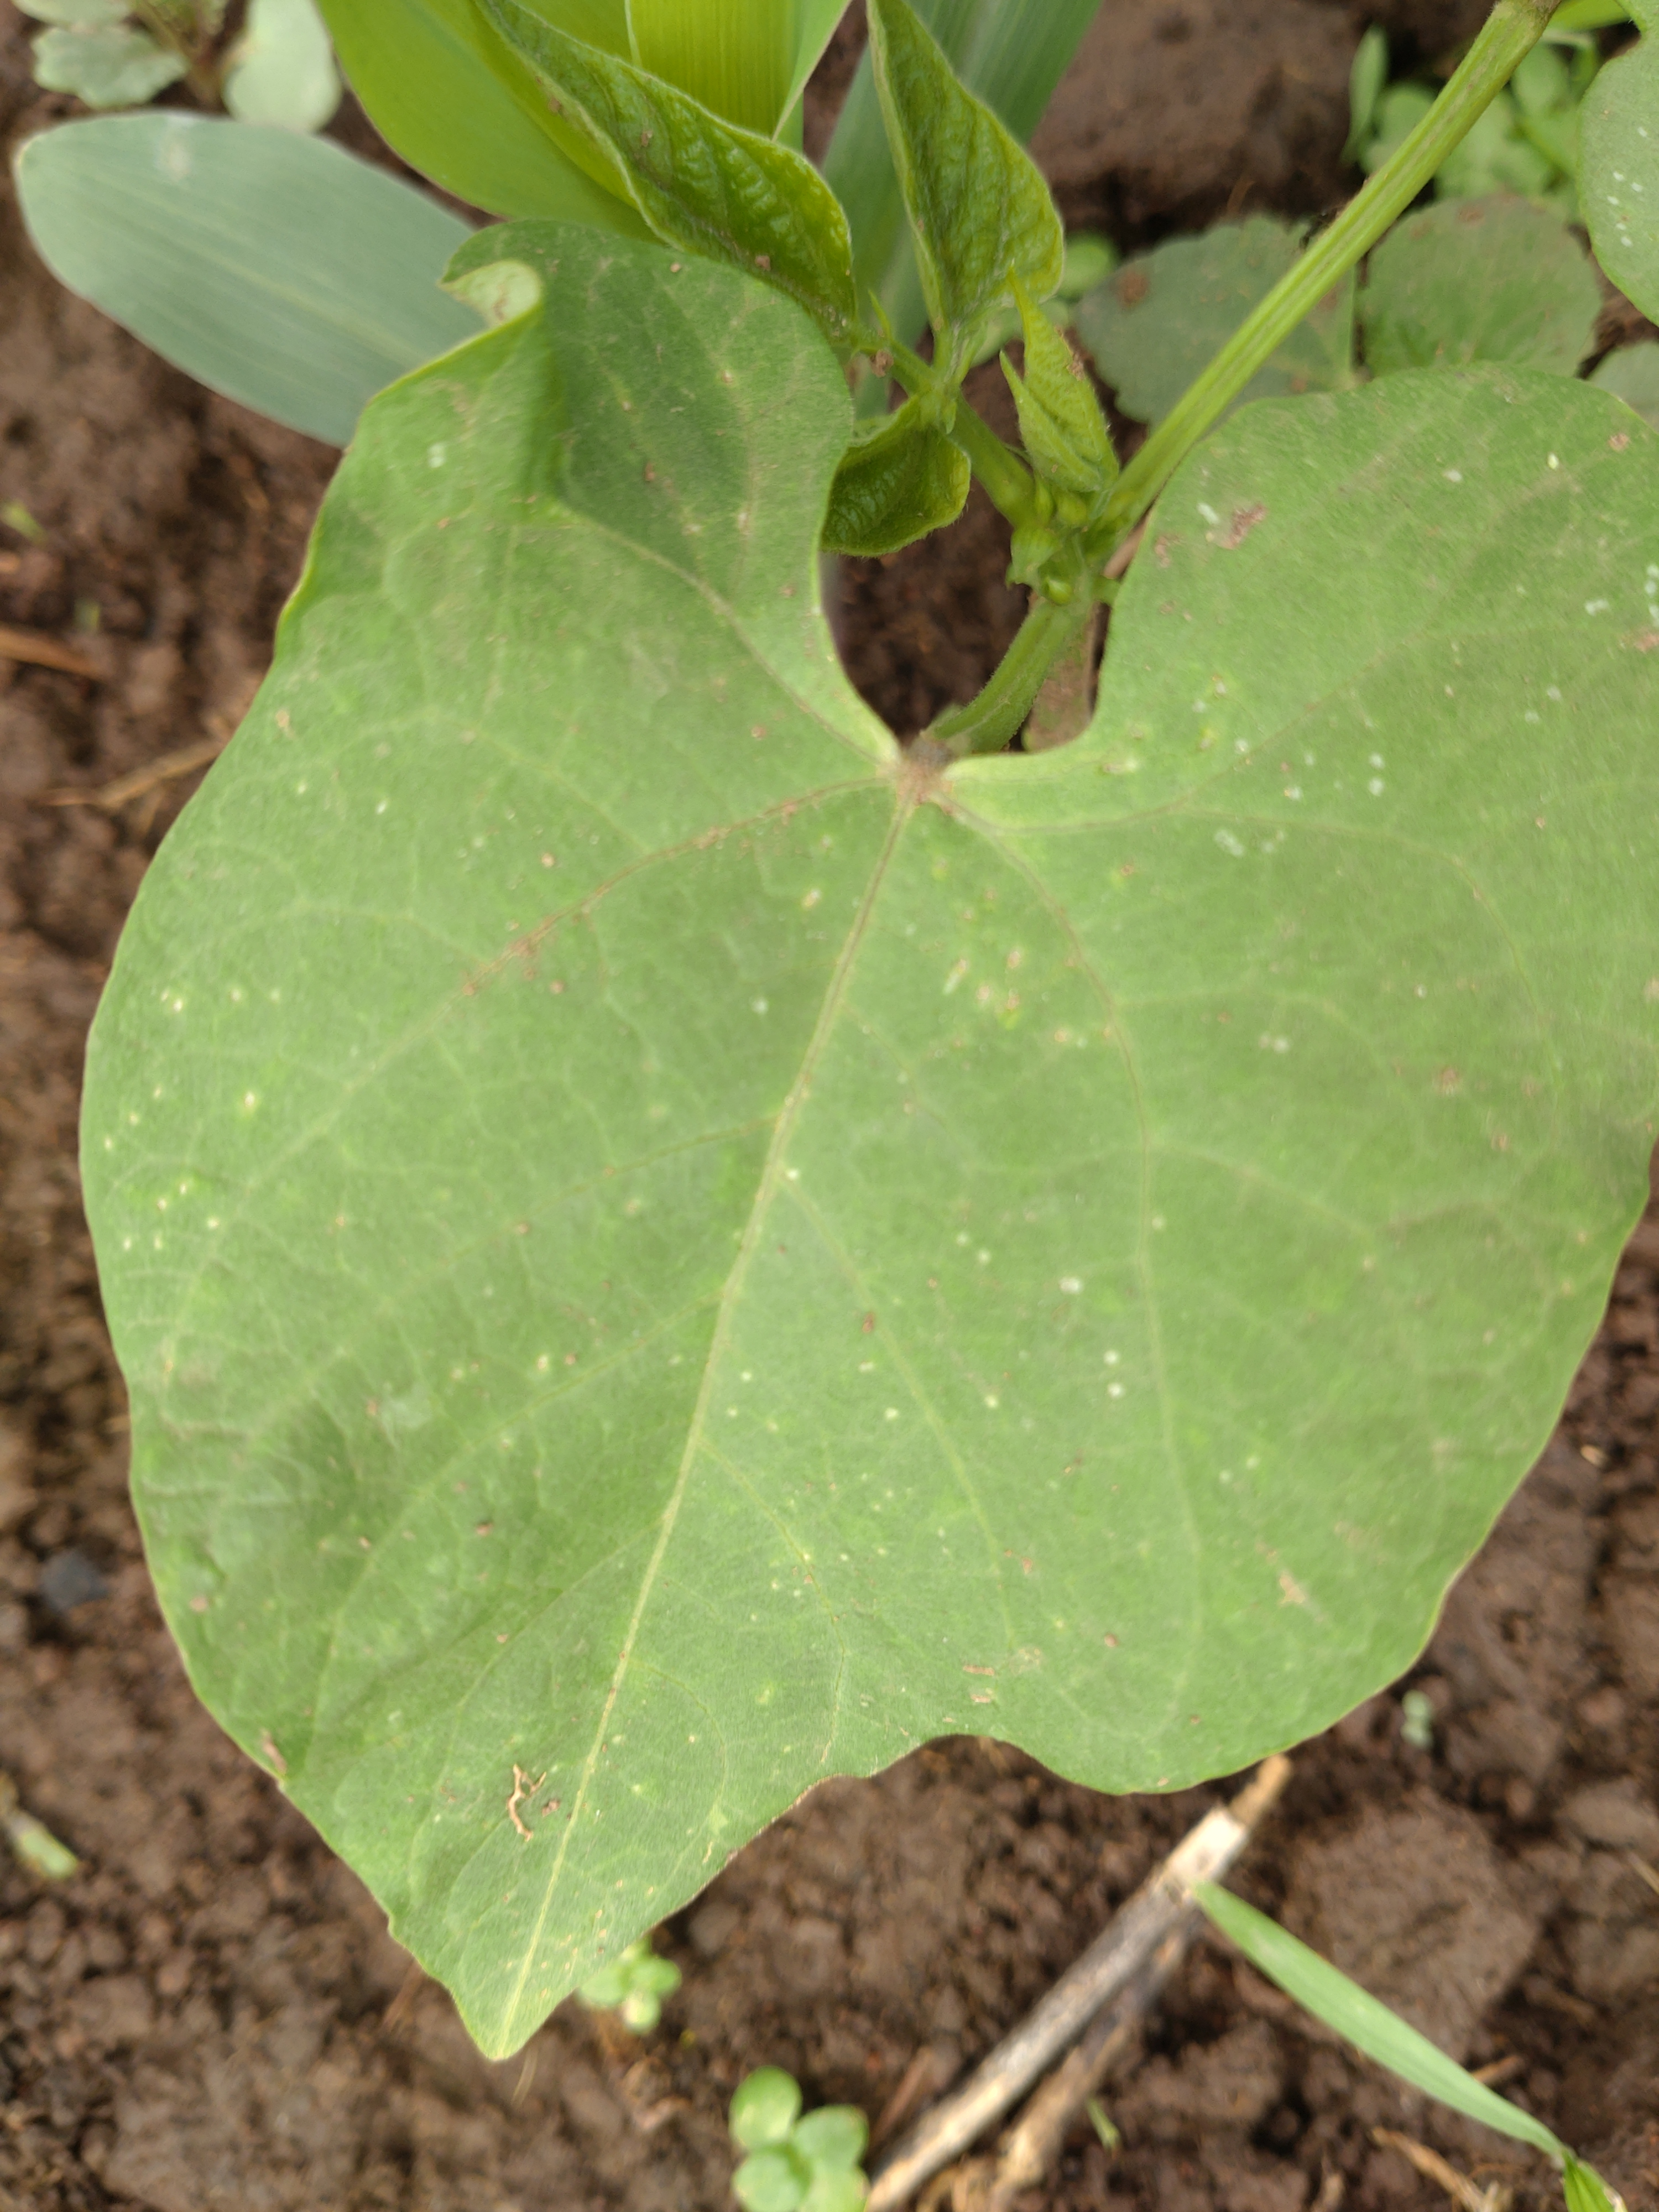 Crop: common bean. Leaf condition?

healthy
